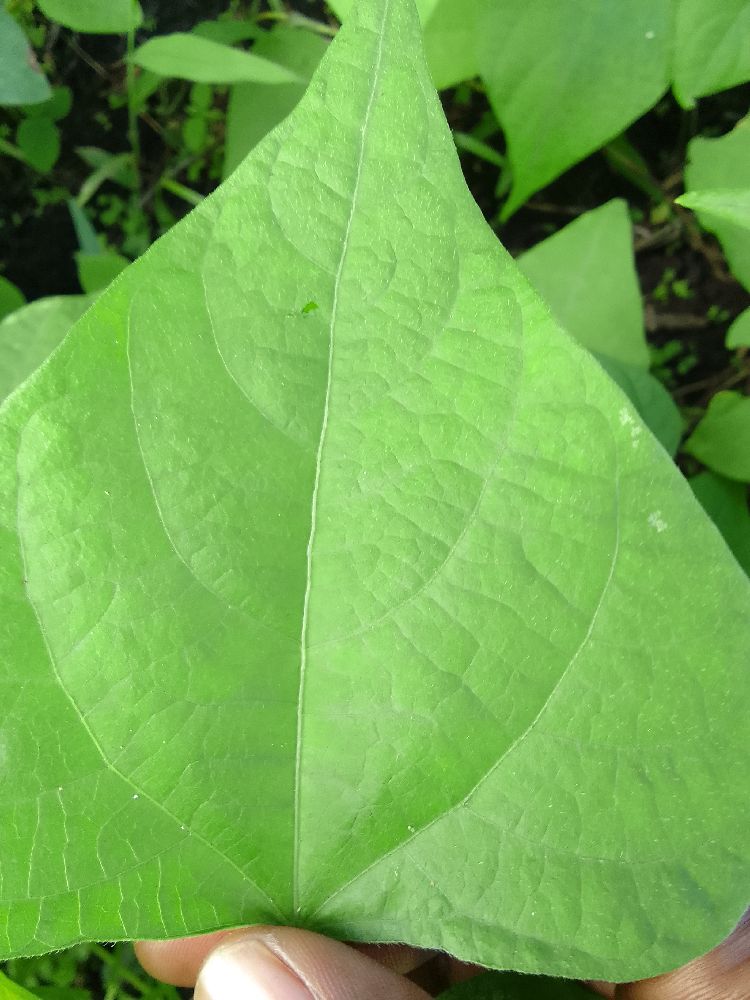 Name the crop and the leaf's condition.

common bean, healthy
